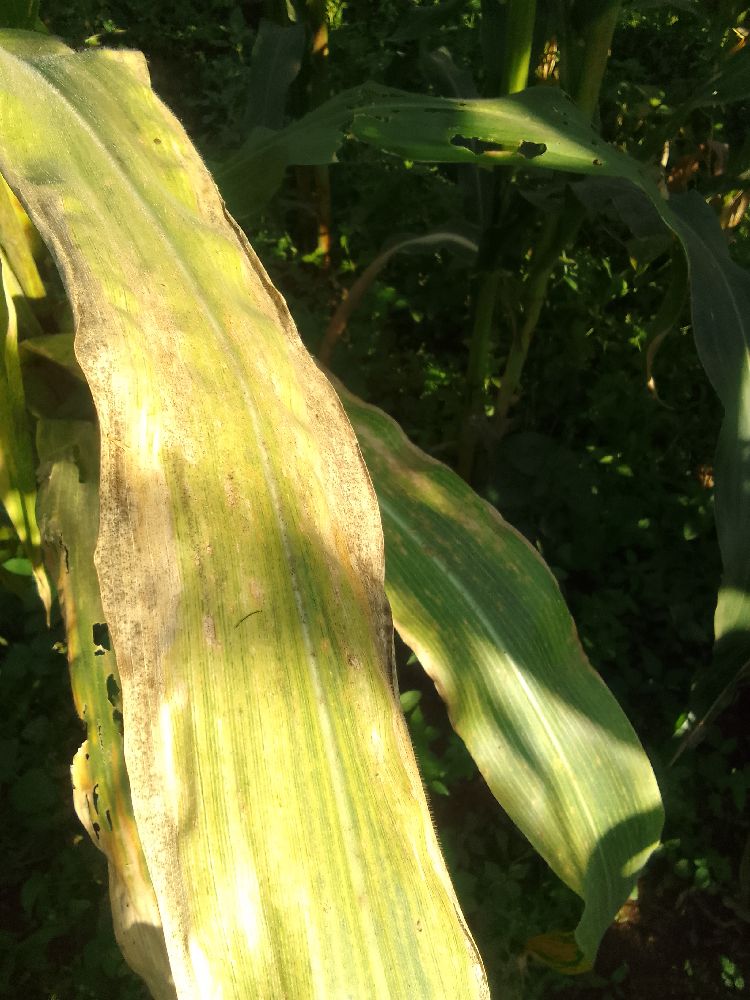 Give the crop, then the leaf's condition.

maize, maize lethal necrosis
